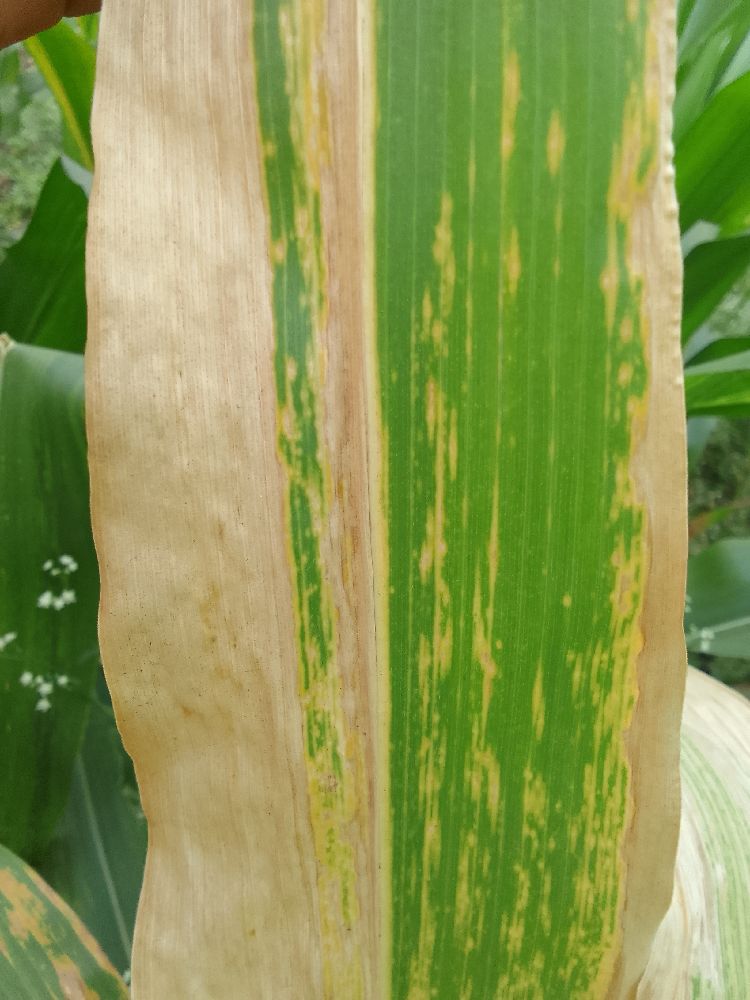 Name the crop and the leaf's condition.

maize, maize lethal necrosis
